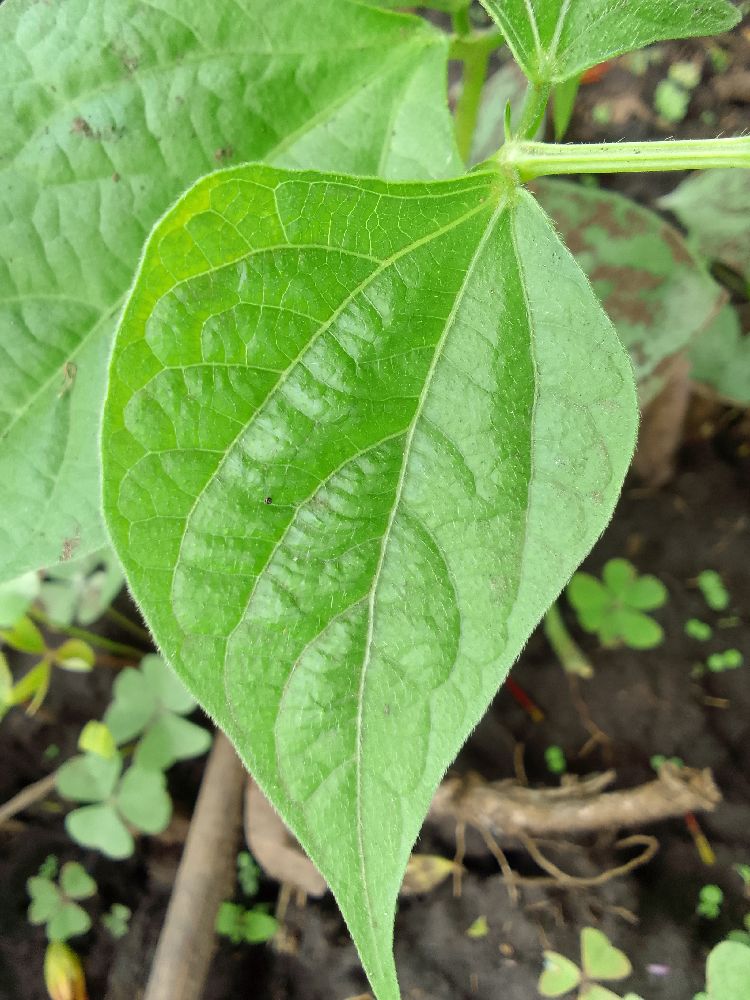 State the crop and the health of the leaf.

common bean, healthy
